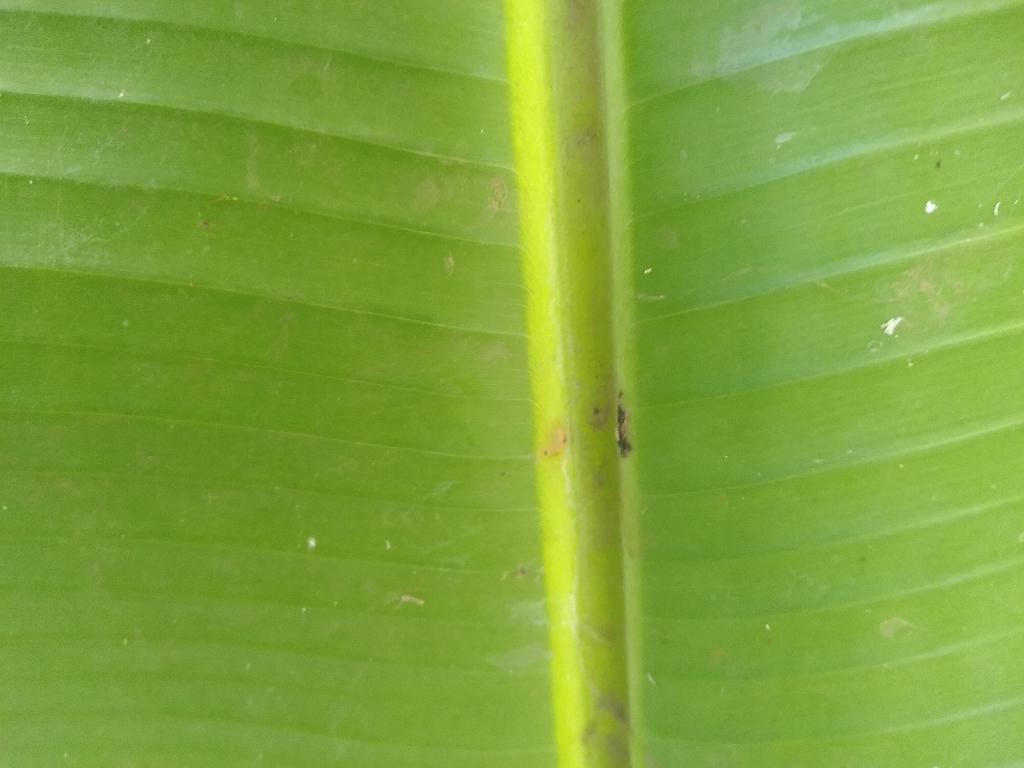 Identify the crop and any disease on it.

banana, healthy
